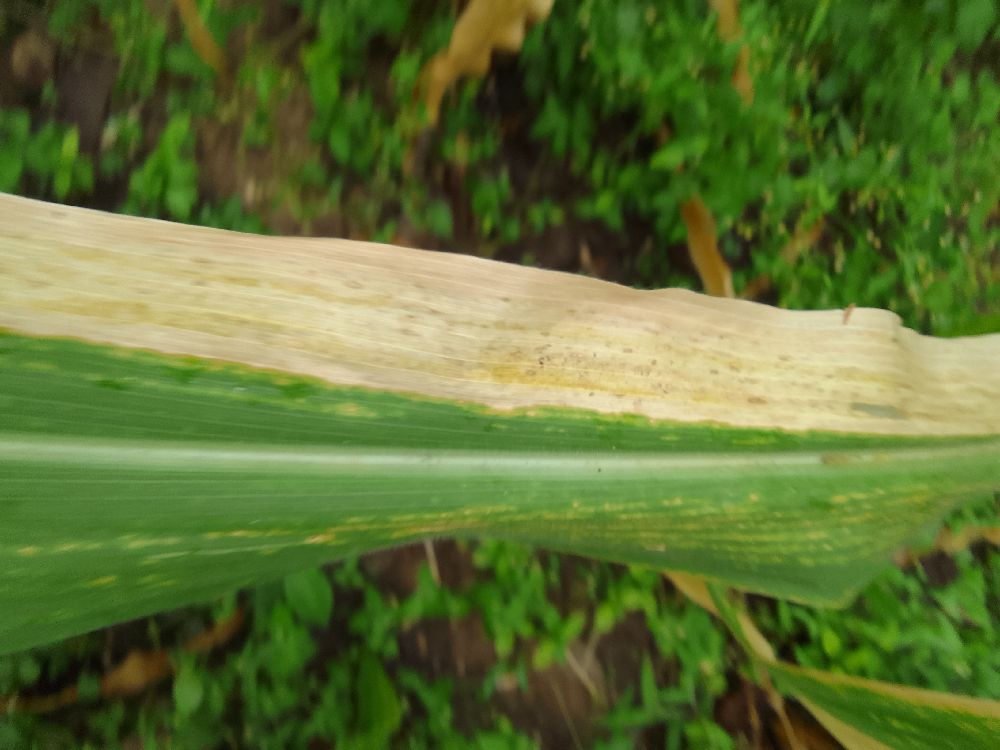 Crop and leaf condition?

maize, maize lethal necrosis
